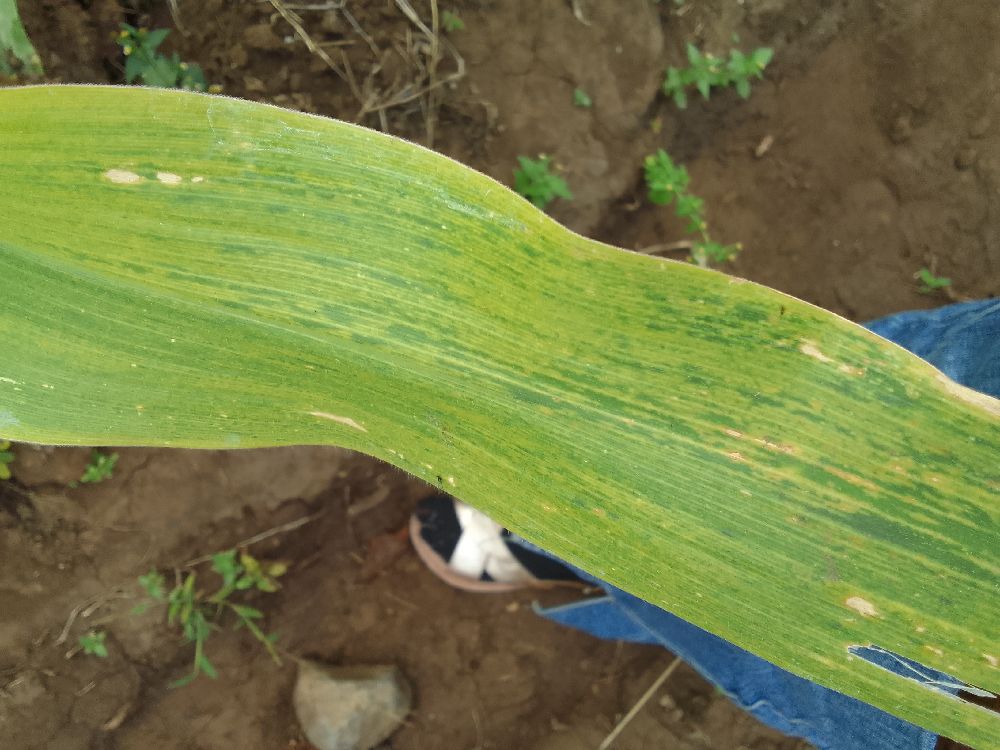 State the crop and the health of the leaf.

maize, maize lethal necrosis
